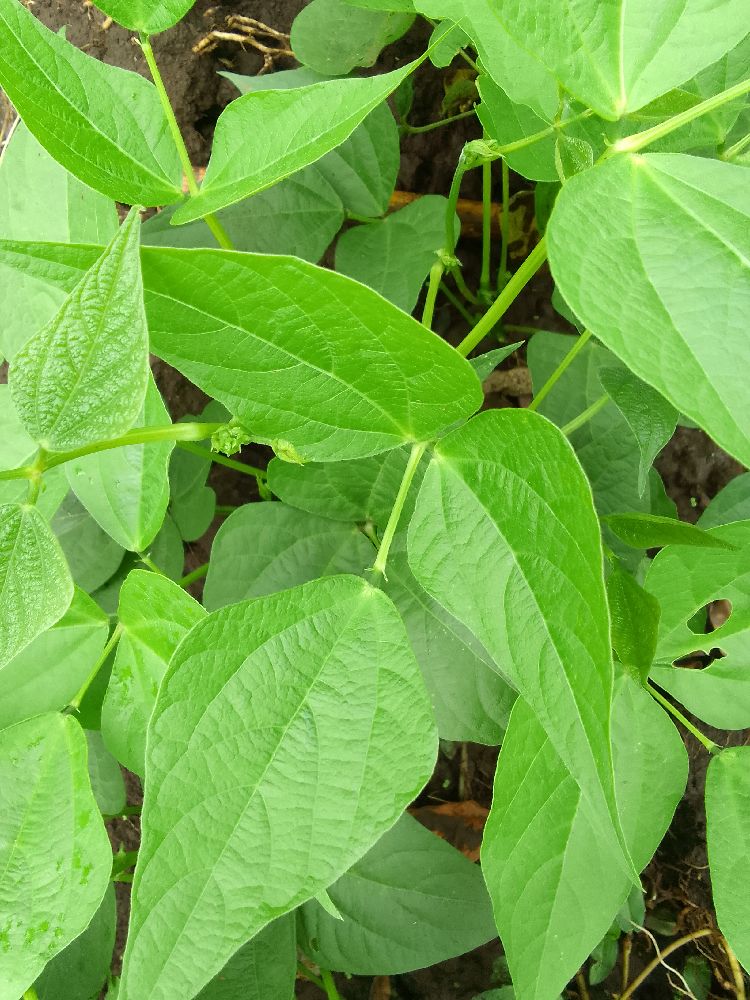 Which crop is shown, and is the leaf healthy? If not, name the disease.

common bean, healthy
